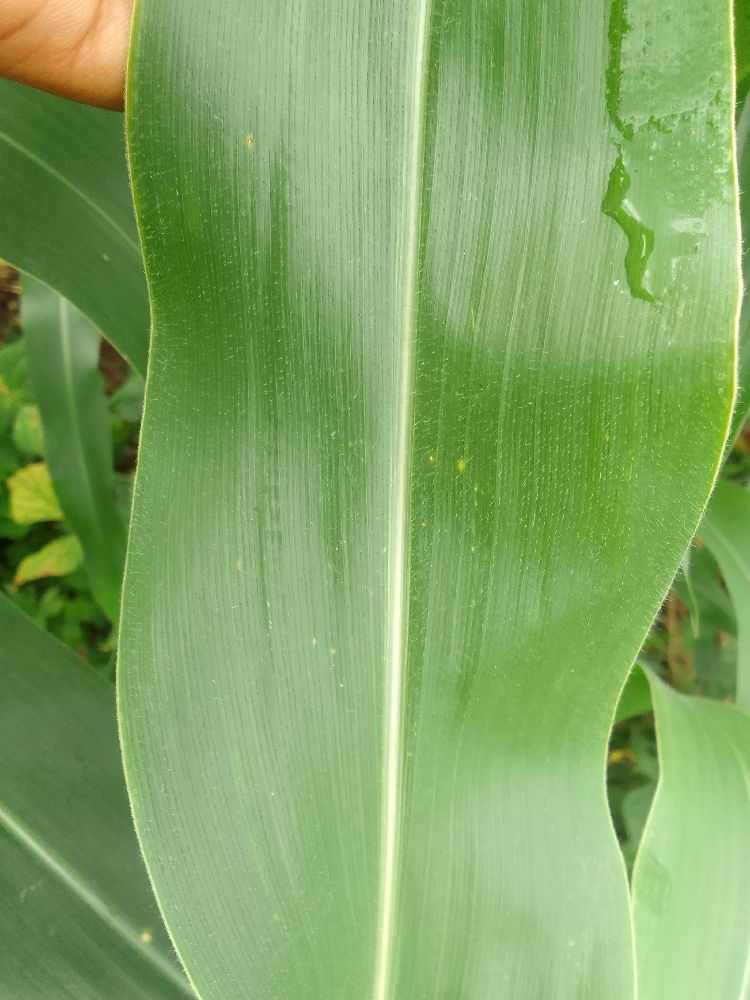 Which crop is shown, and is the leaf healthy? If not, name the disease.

maize, healthy
